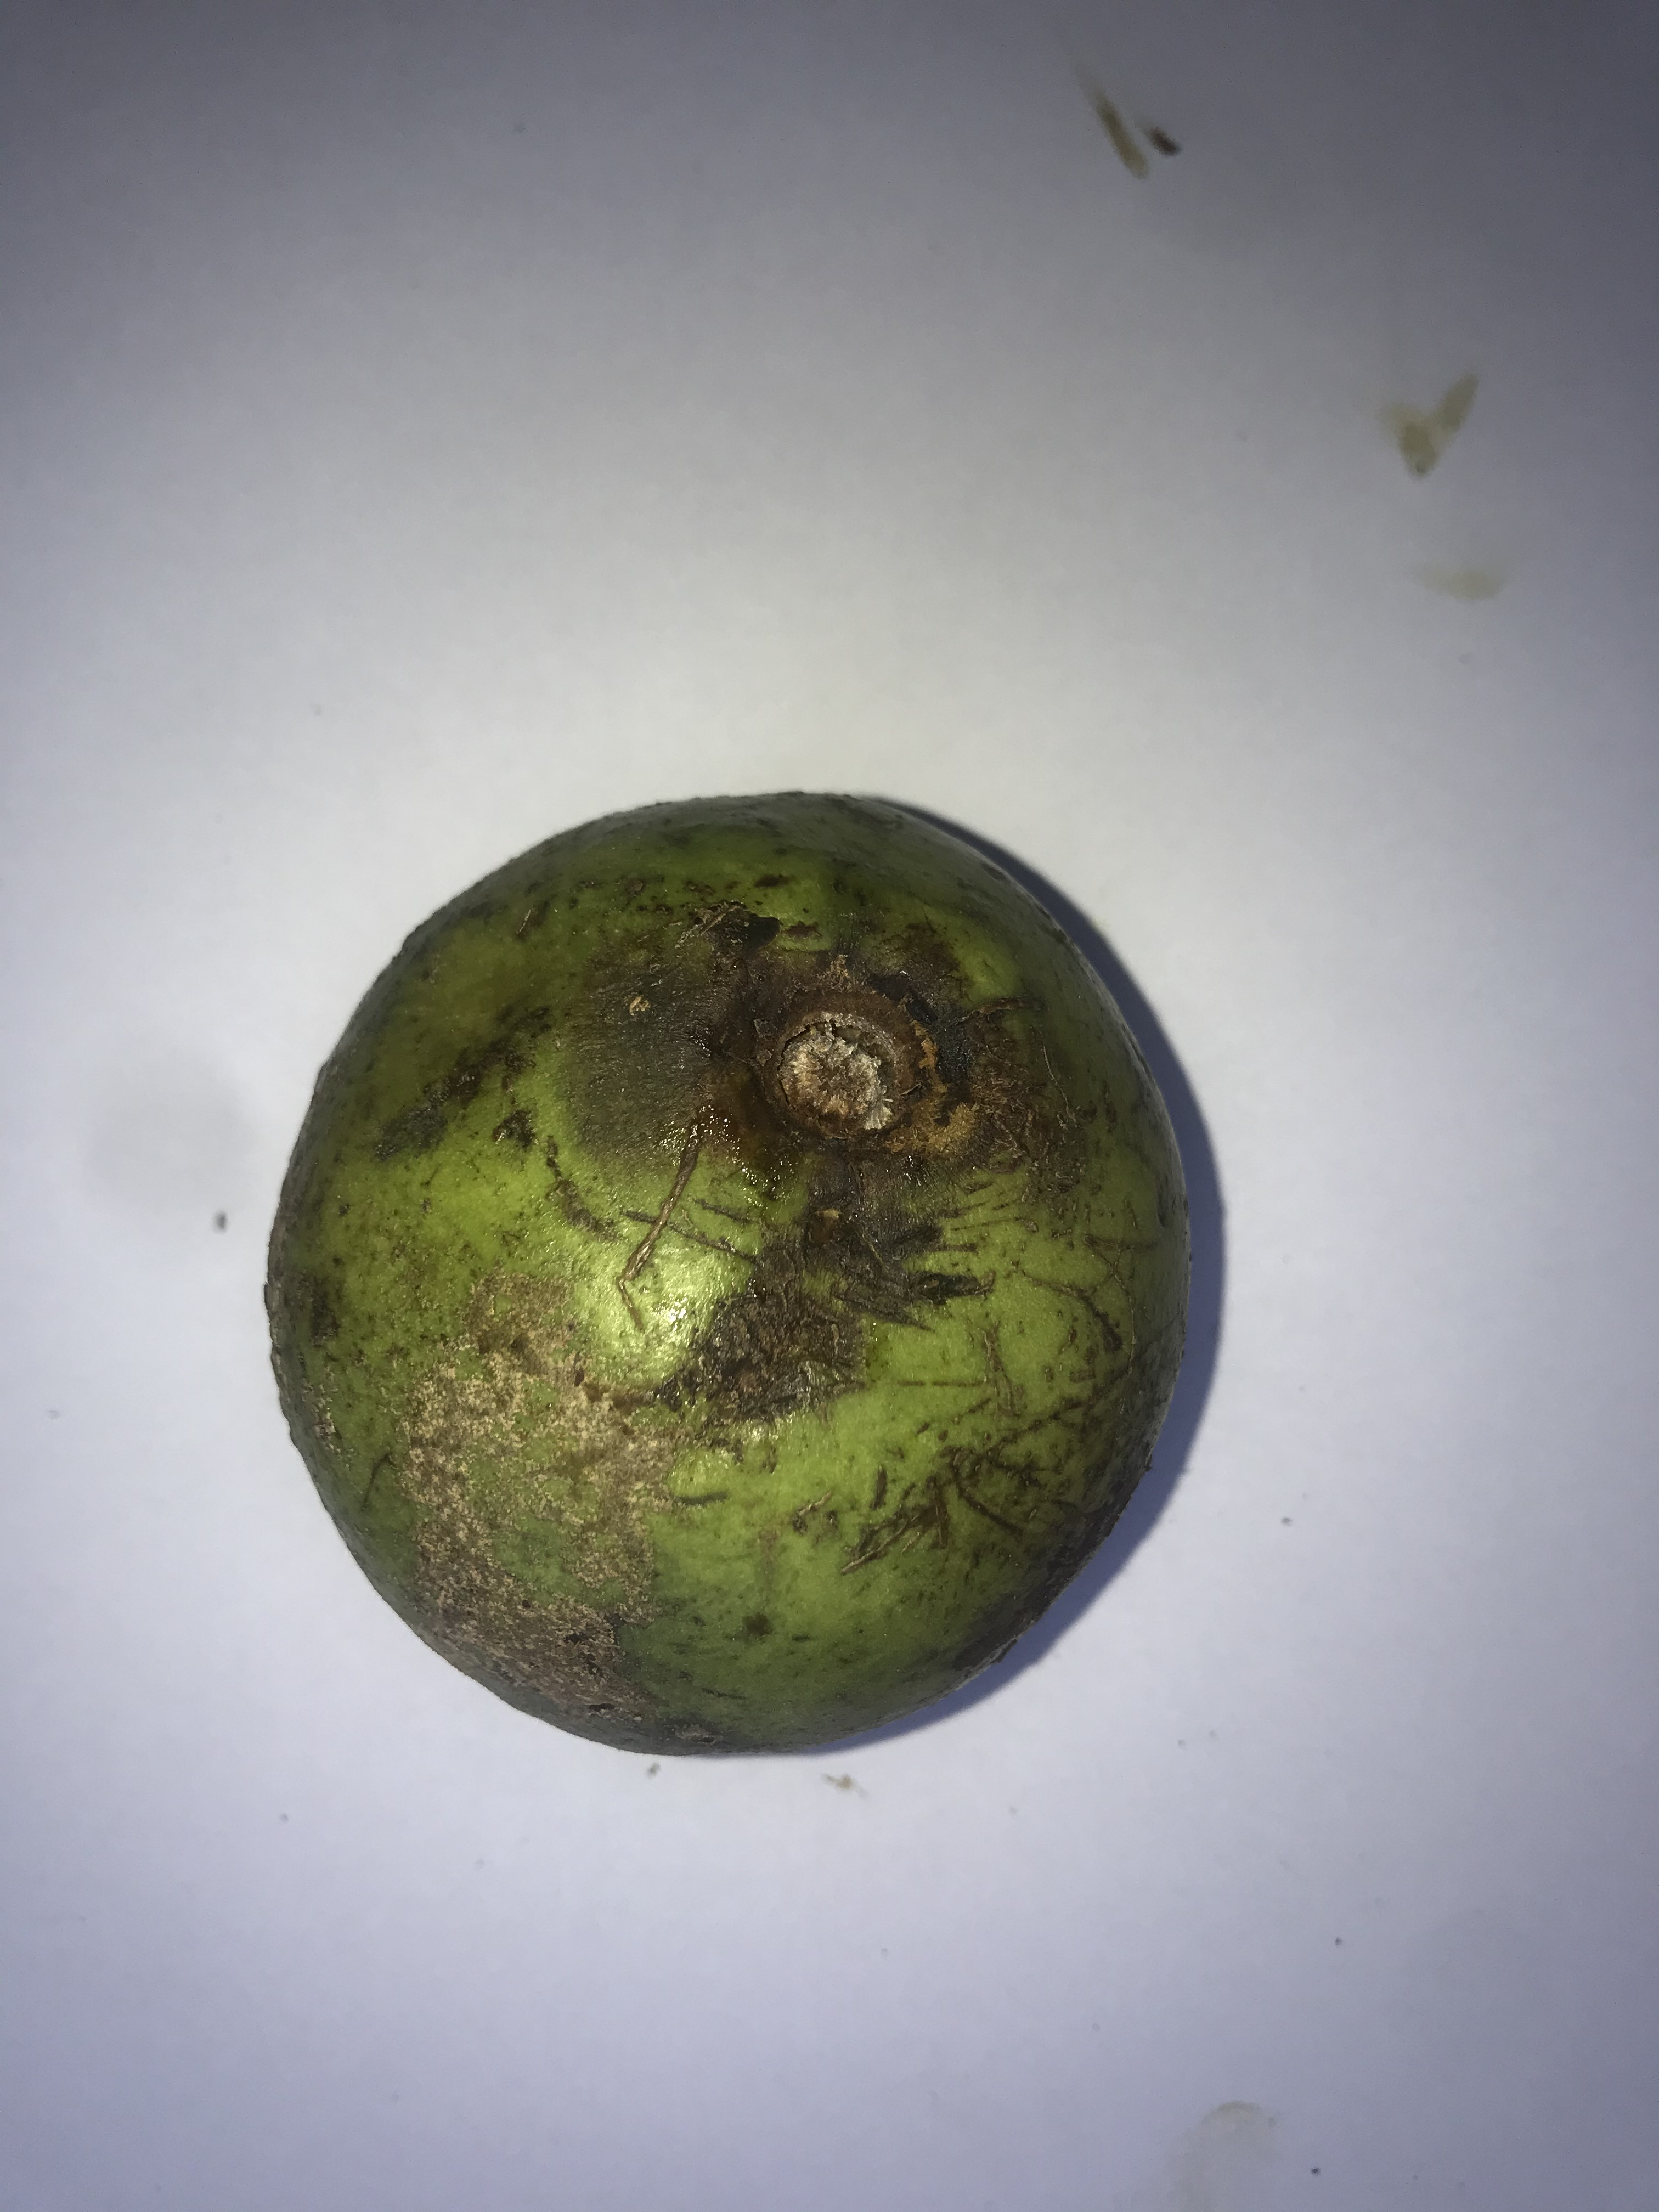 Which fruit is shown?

pequi
